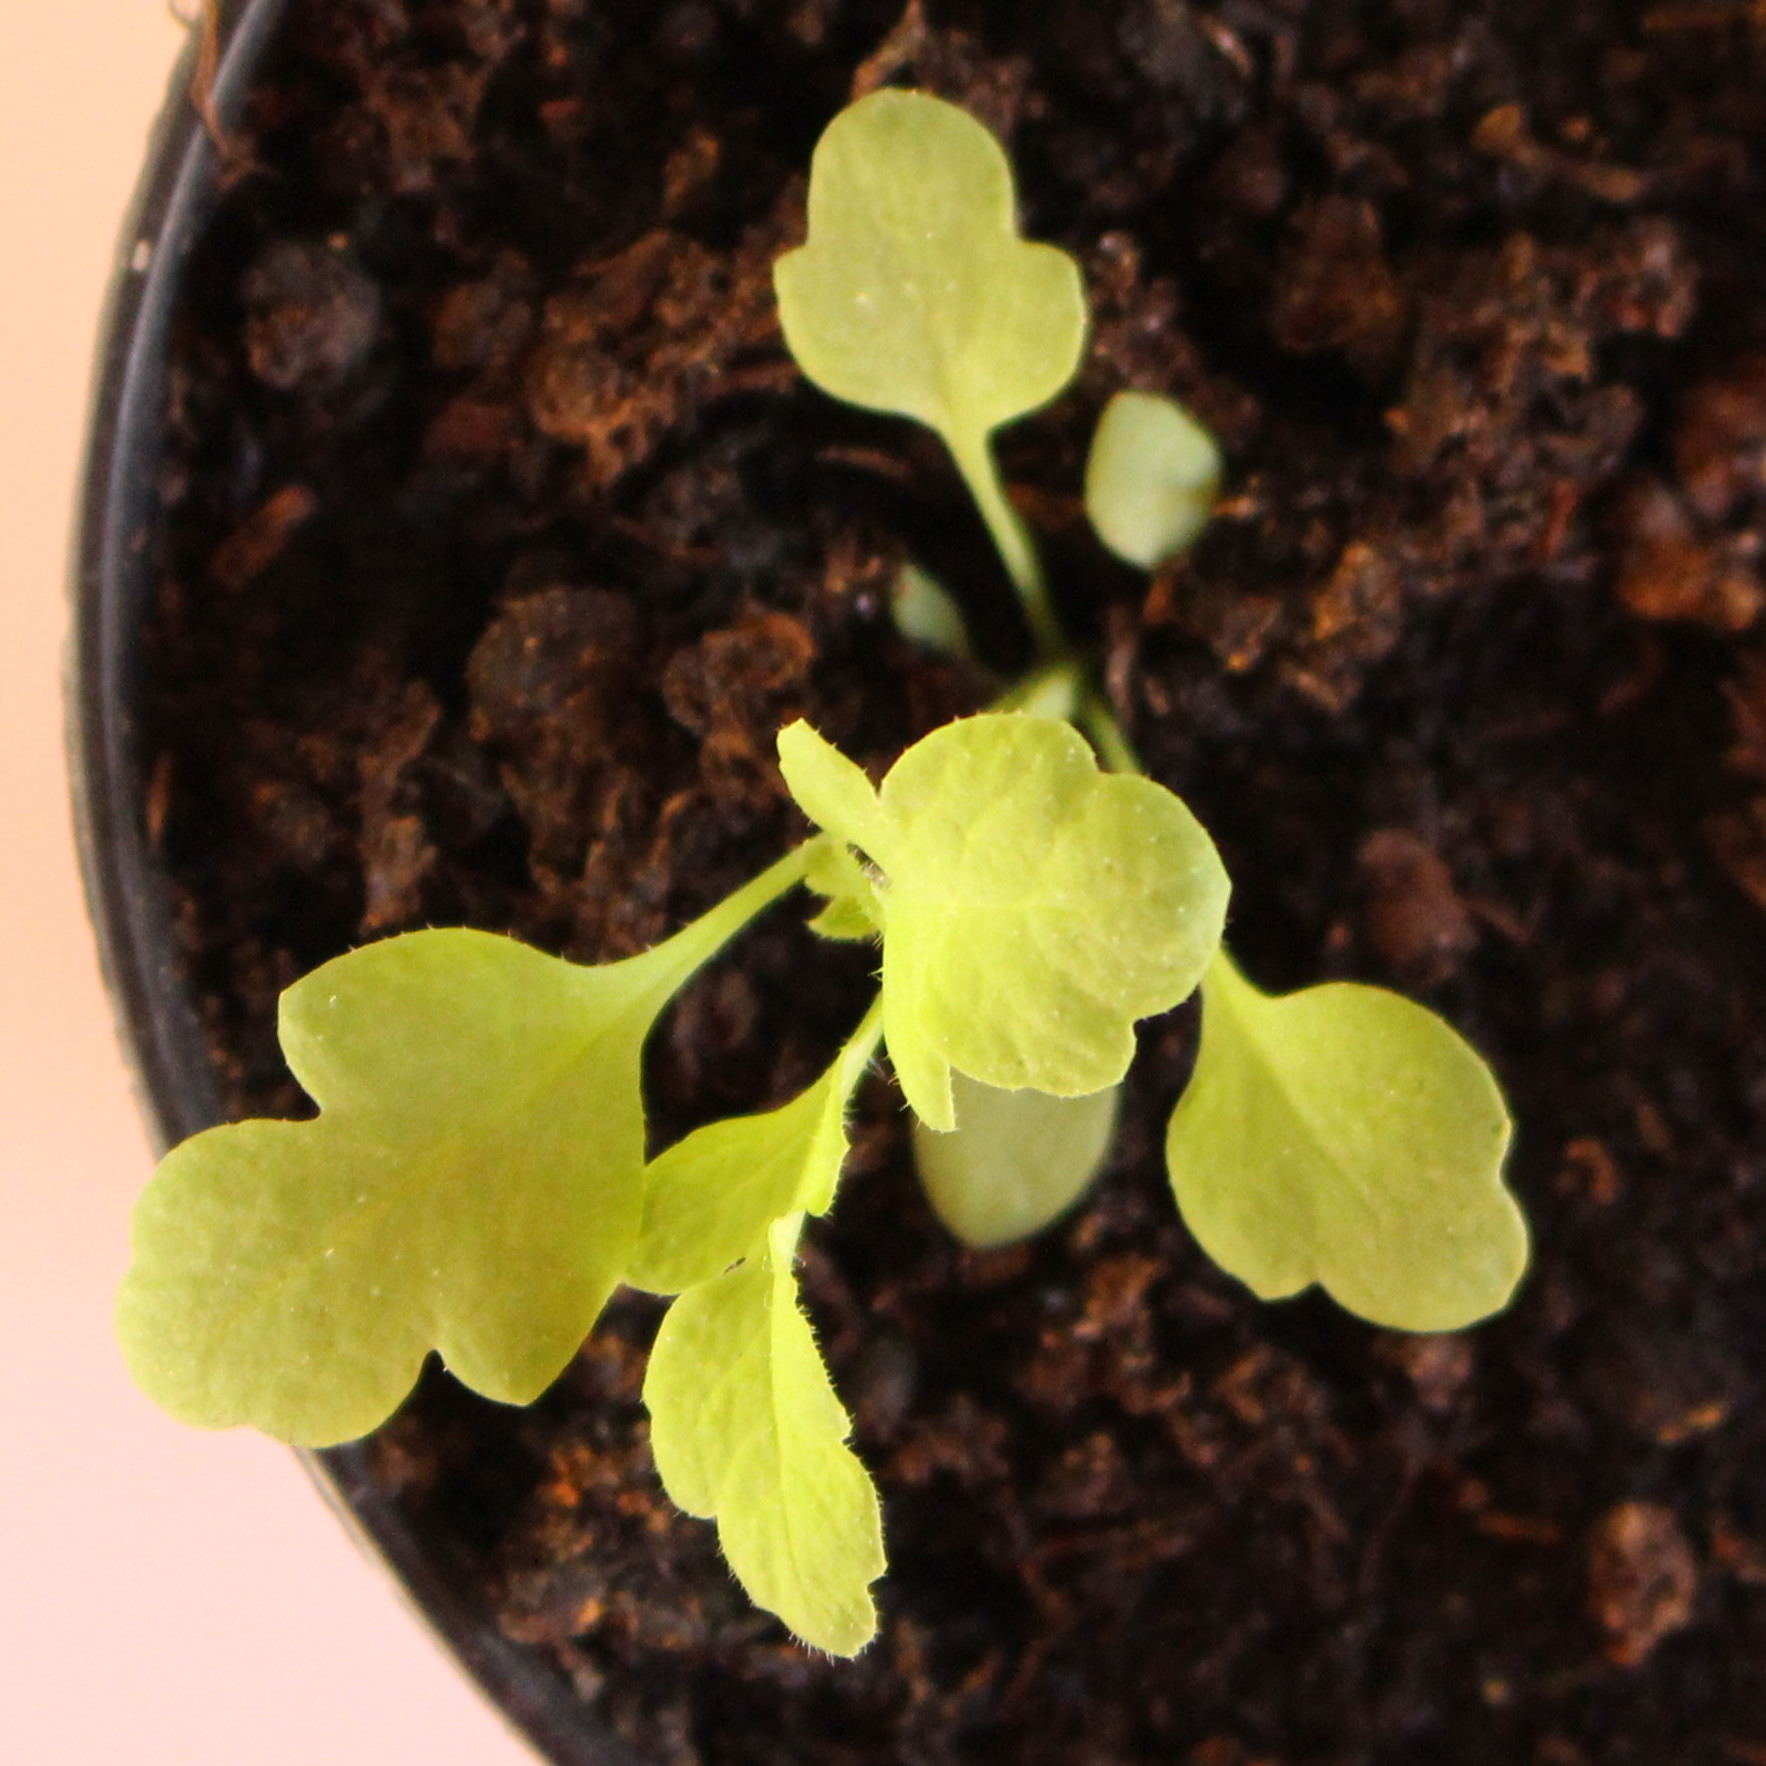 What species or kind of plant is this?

Papaver rhoeas
